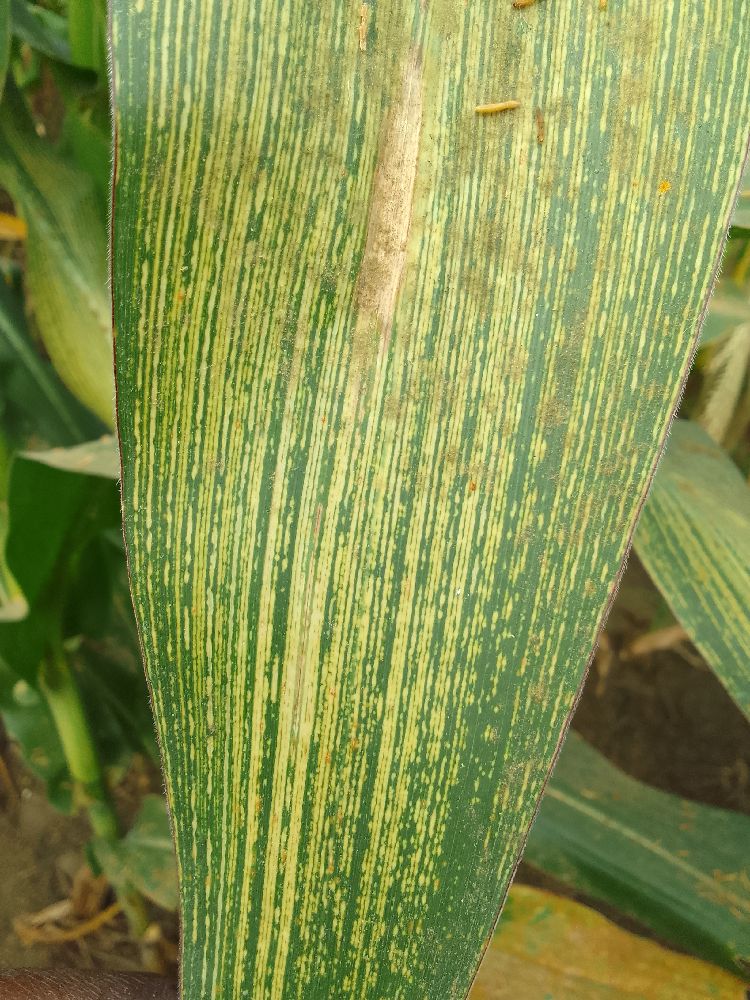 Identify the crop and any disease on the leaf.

maize, maize streak virus
